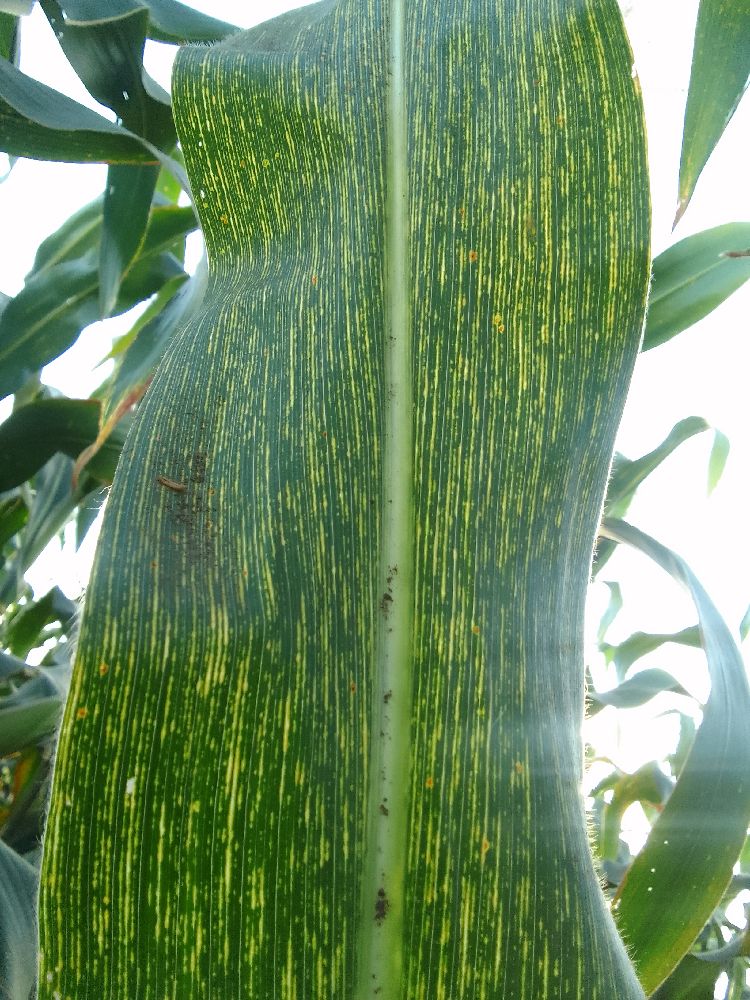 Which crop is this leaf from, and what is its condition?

maize, maize streak virus
